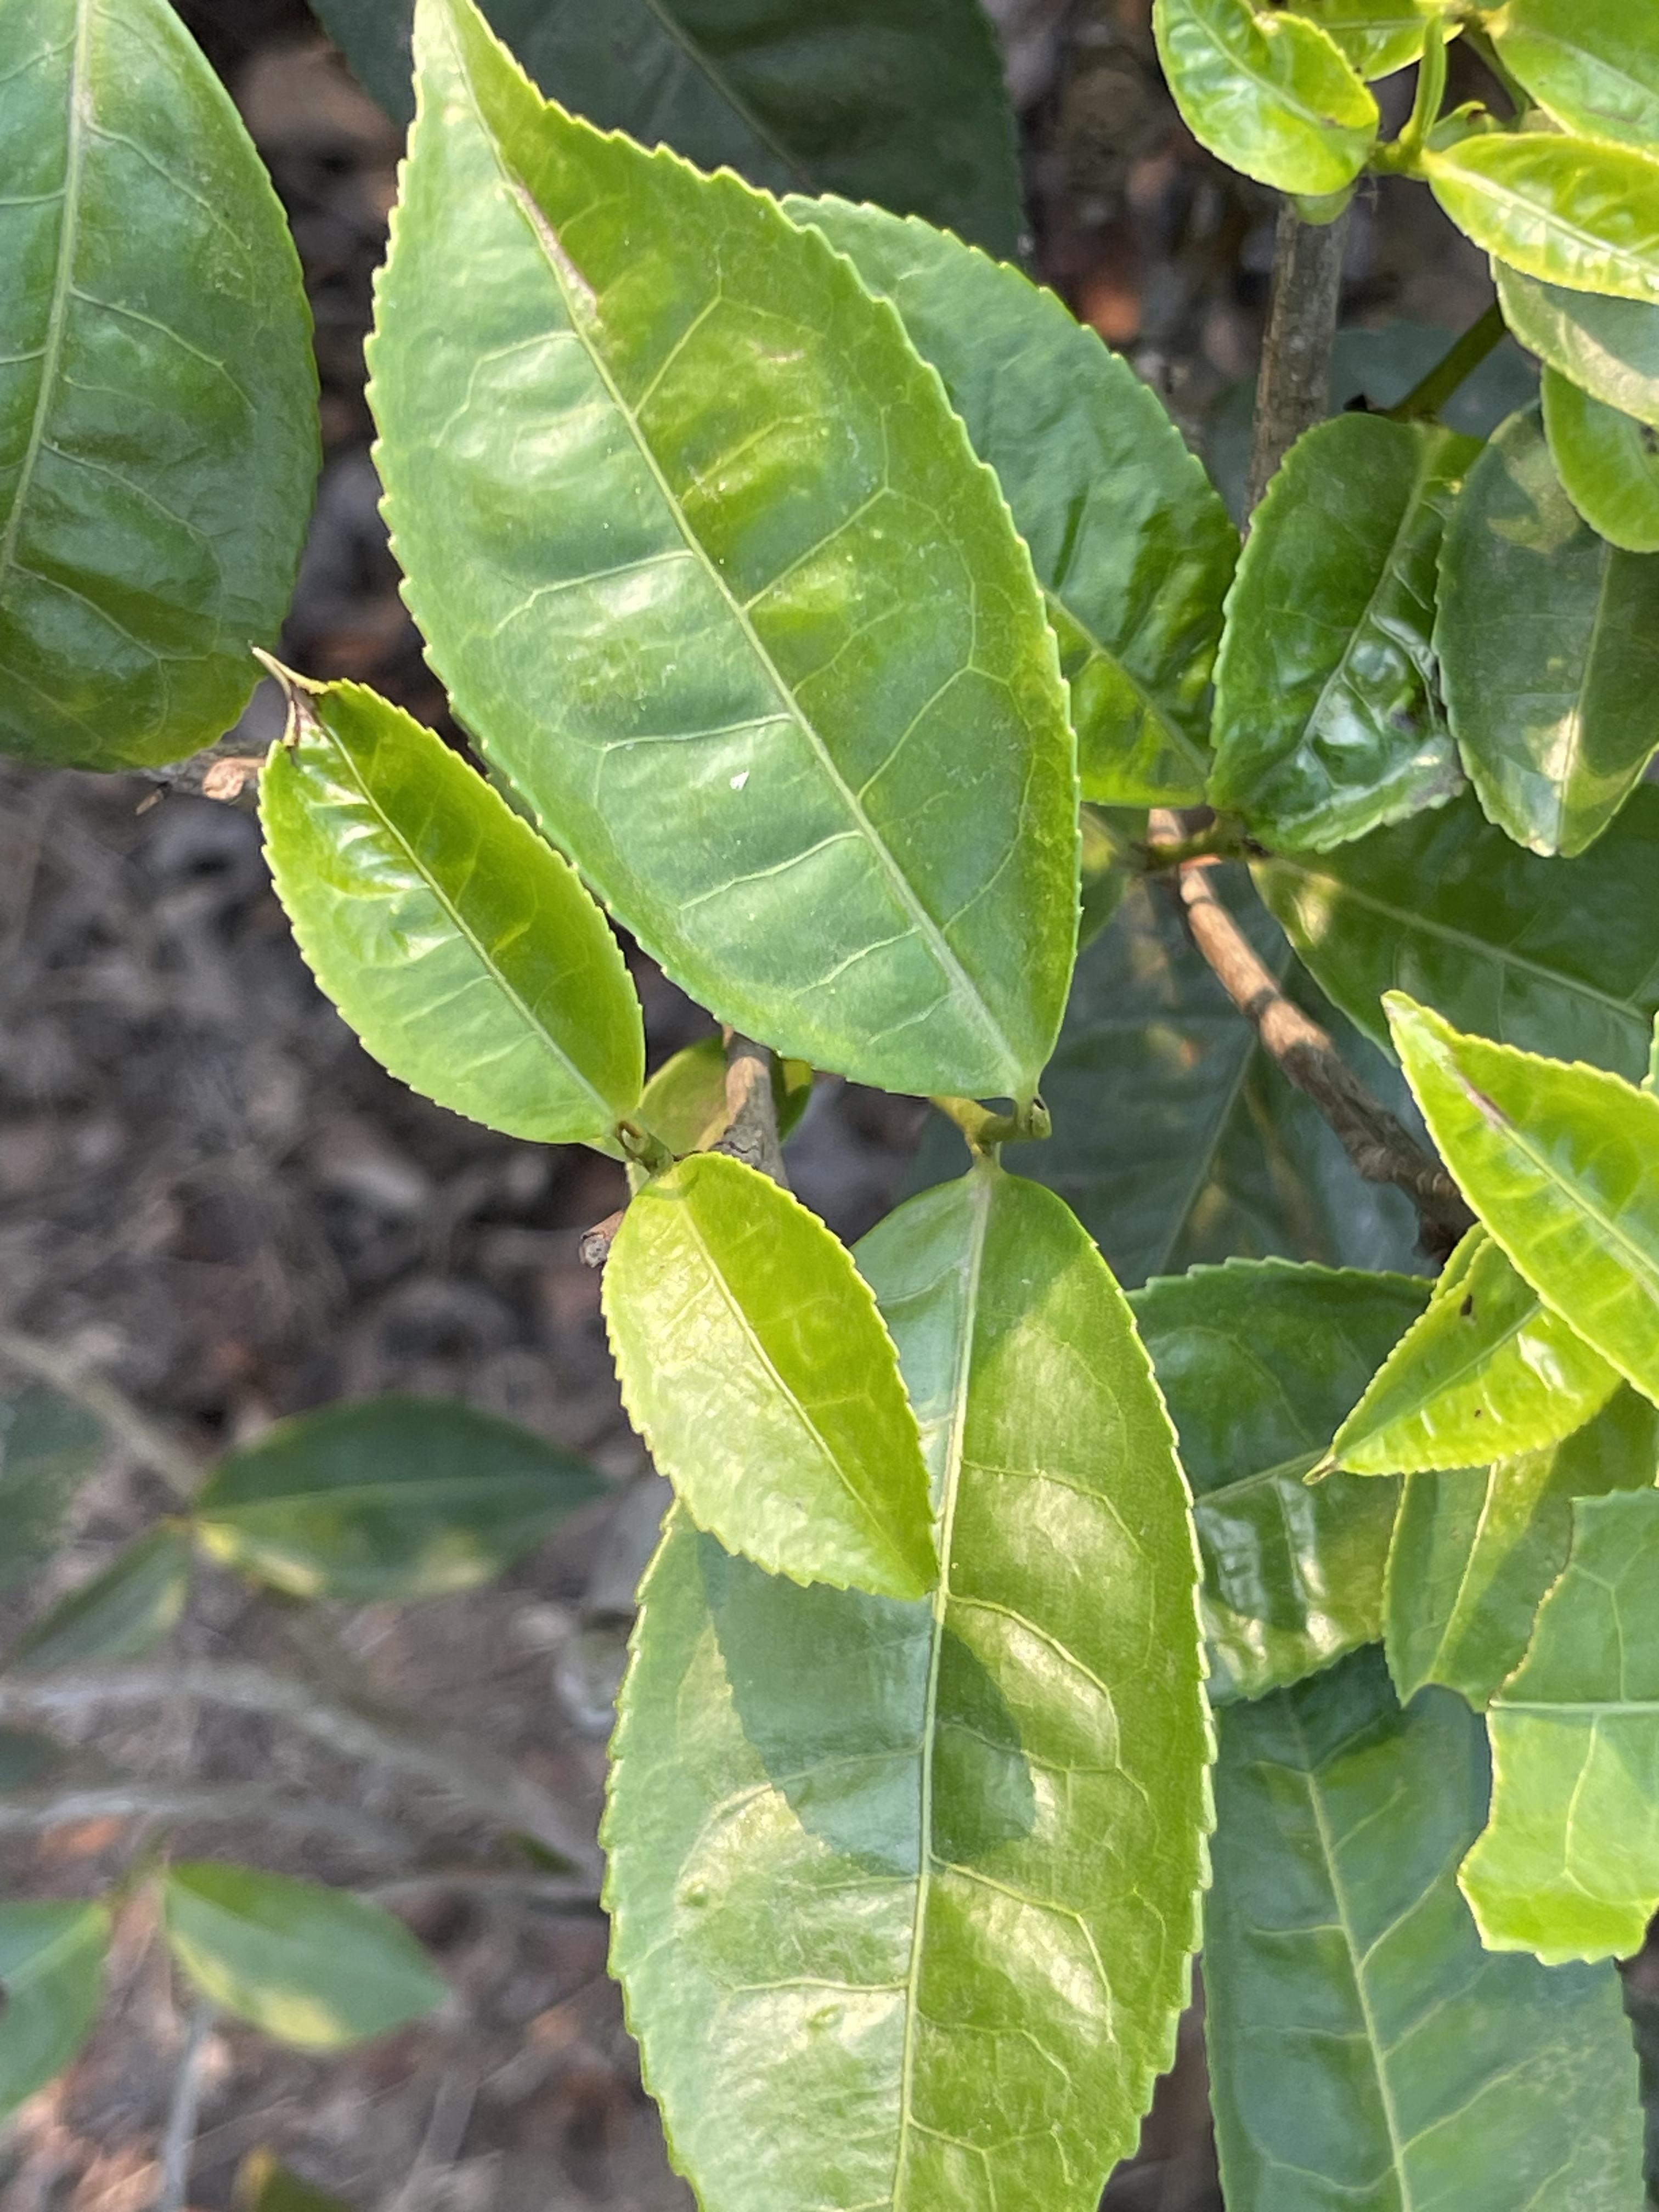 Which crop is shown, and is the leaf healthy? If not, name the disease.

tea, healthy leaf
